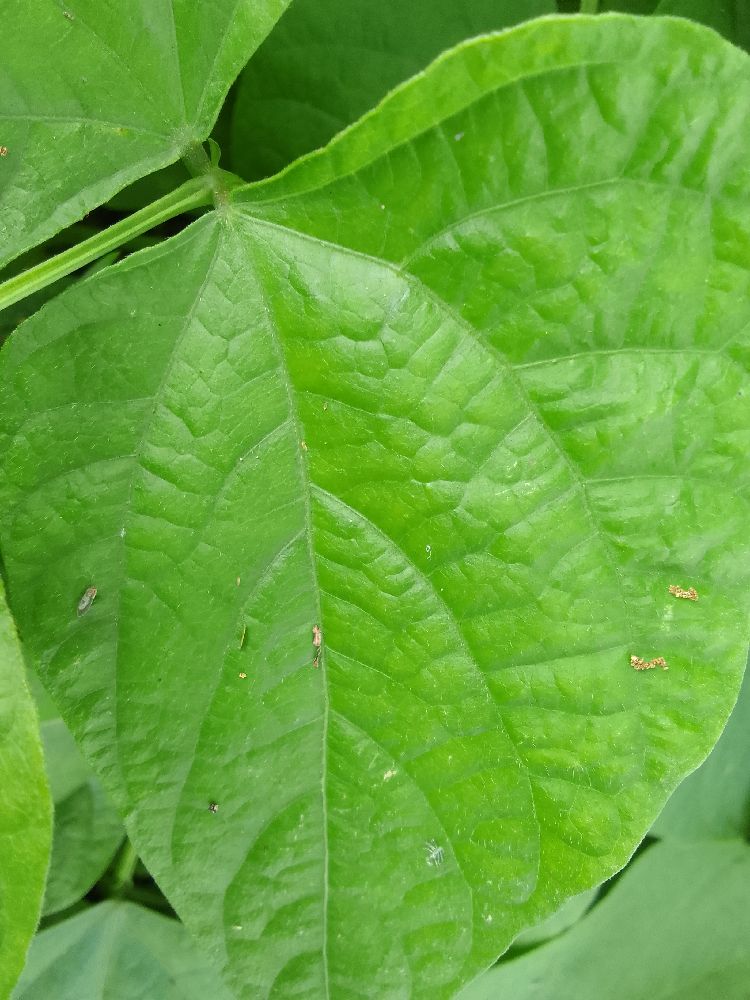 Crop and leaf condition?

common bean, healthy
